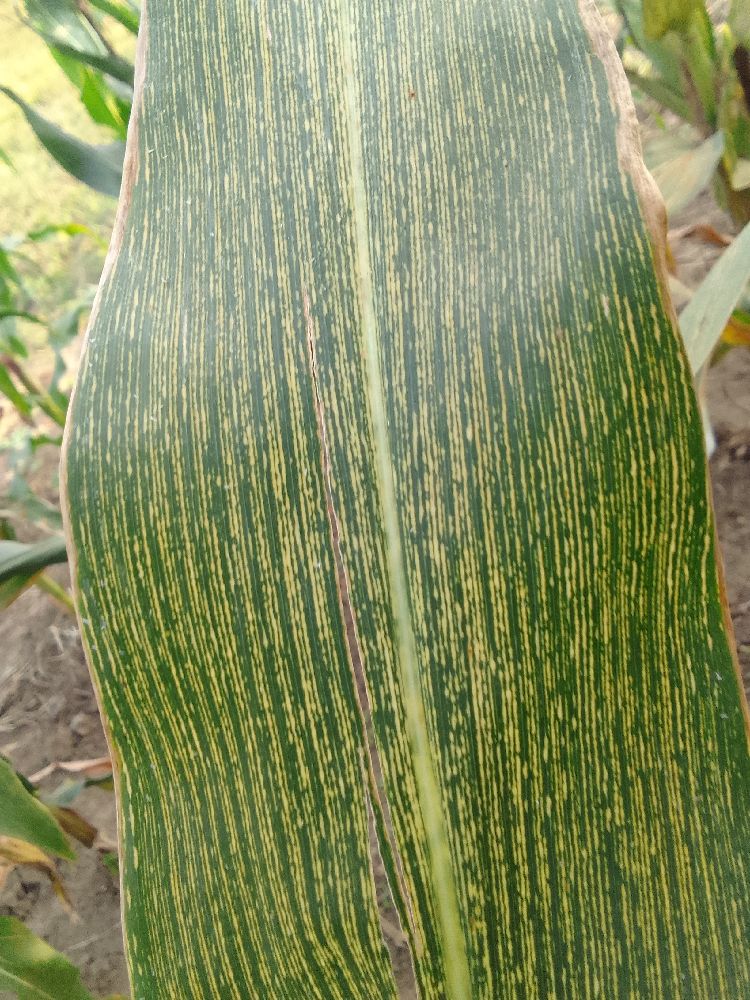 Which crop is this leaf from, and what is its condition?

maize, maize streak virus
